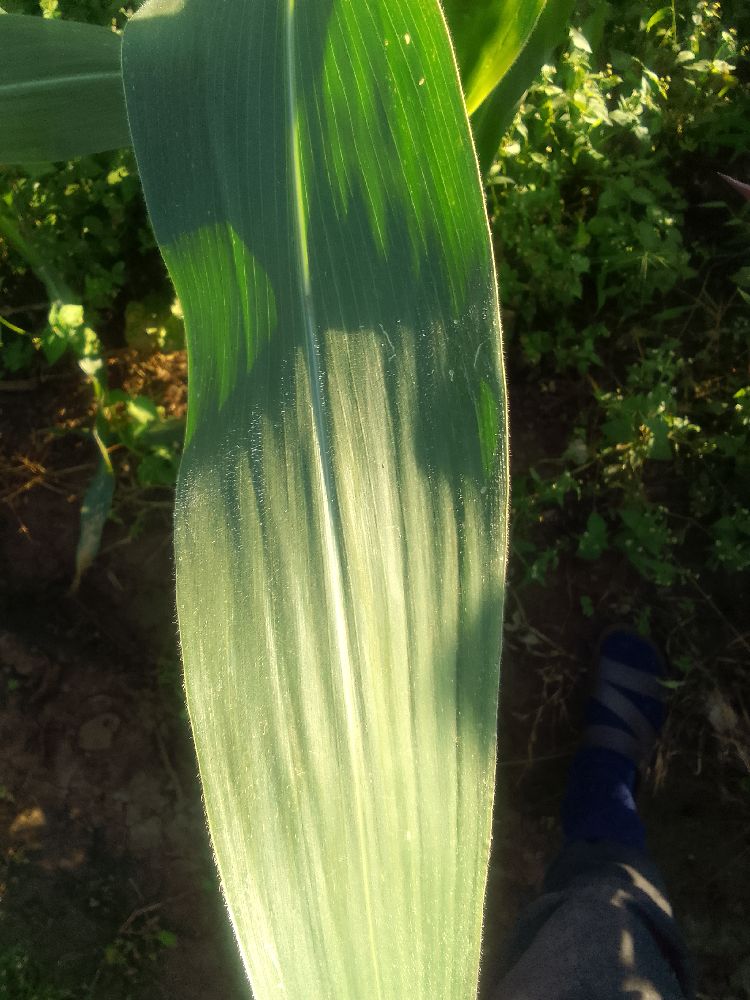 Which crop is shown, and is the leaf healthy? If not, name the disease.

maize, healthy
